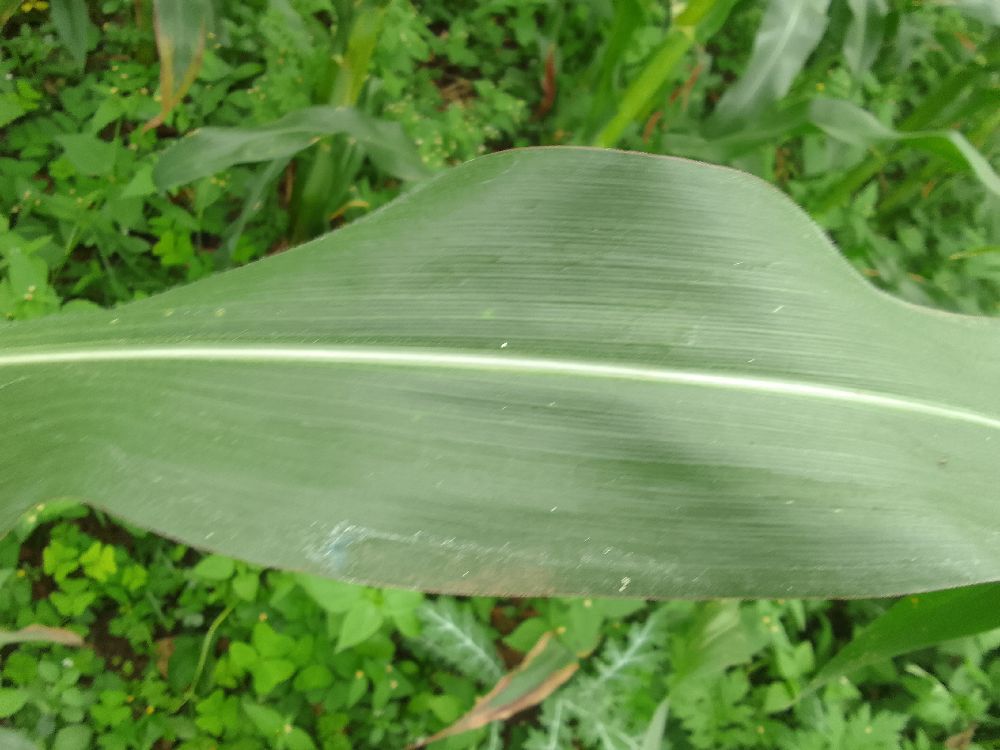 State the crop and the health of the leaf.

maize, healthy
